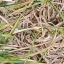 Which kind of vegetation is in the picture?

grass
